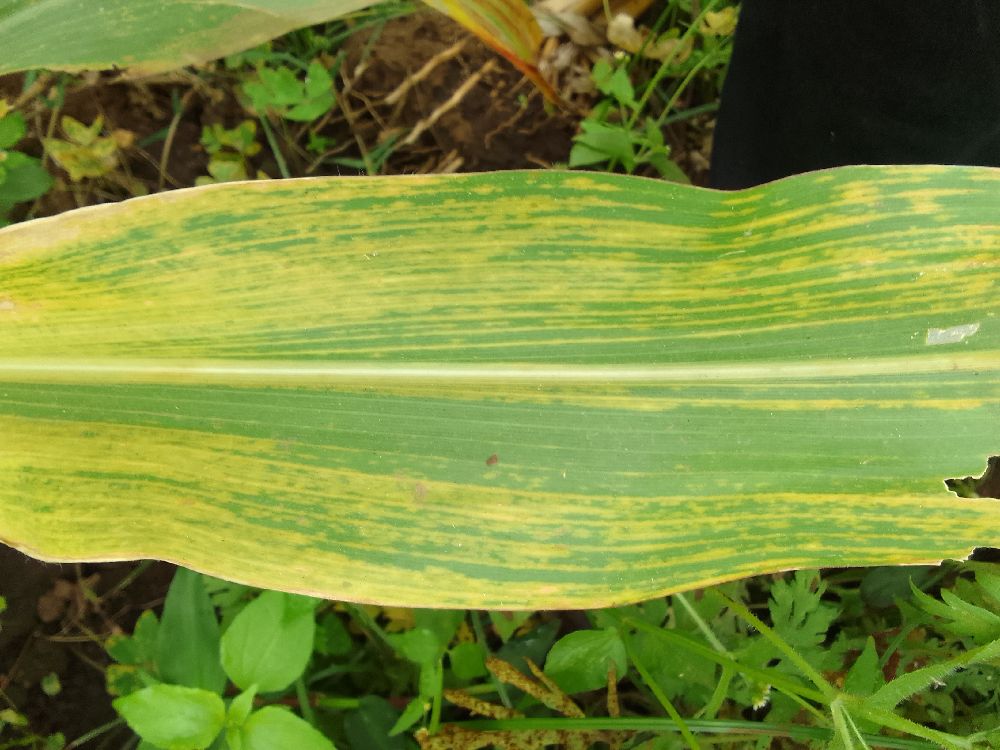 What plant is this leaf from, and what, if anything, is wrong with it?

maize, maize lethal necrosis
